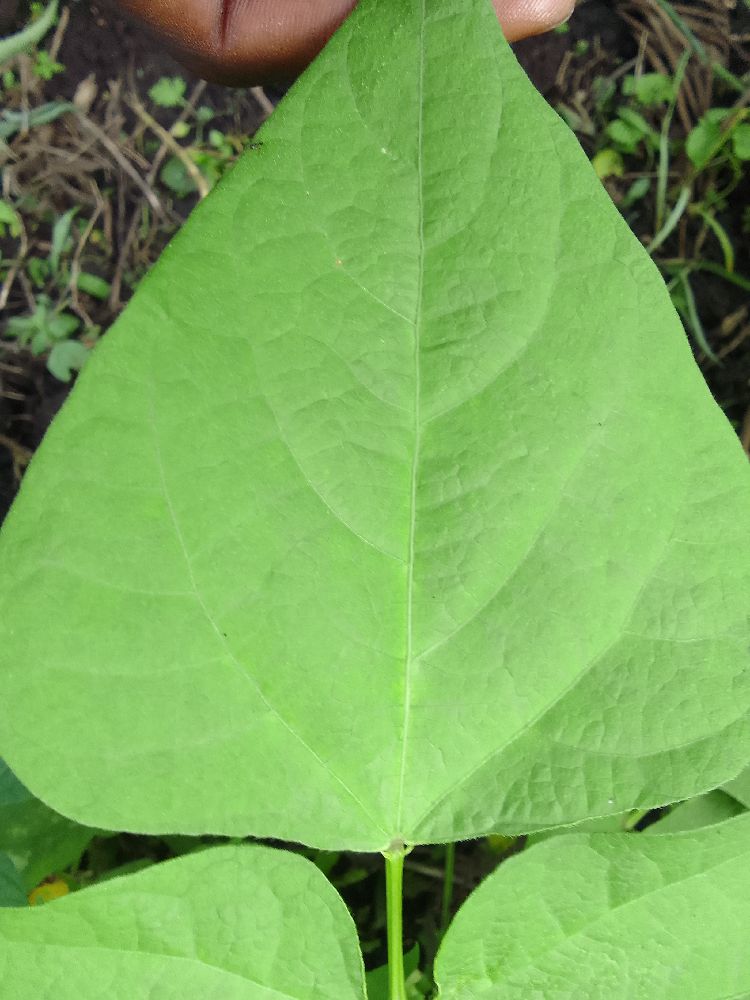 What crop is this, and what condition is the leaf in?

common bean, healthy
